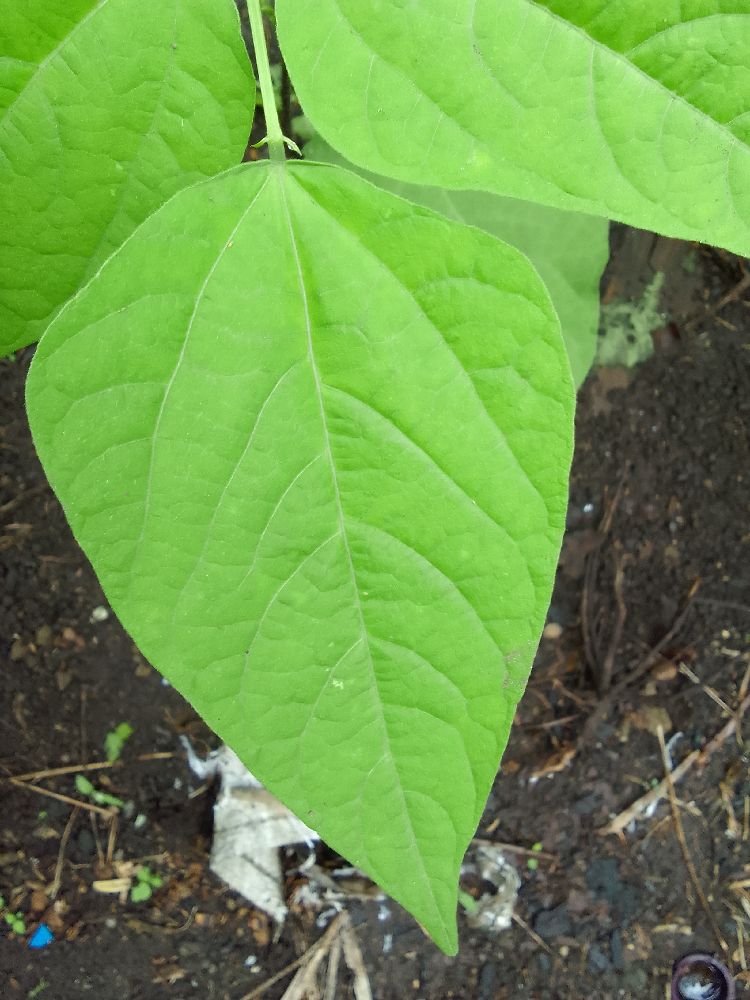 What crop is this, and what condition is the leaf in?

common bean, healthy
